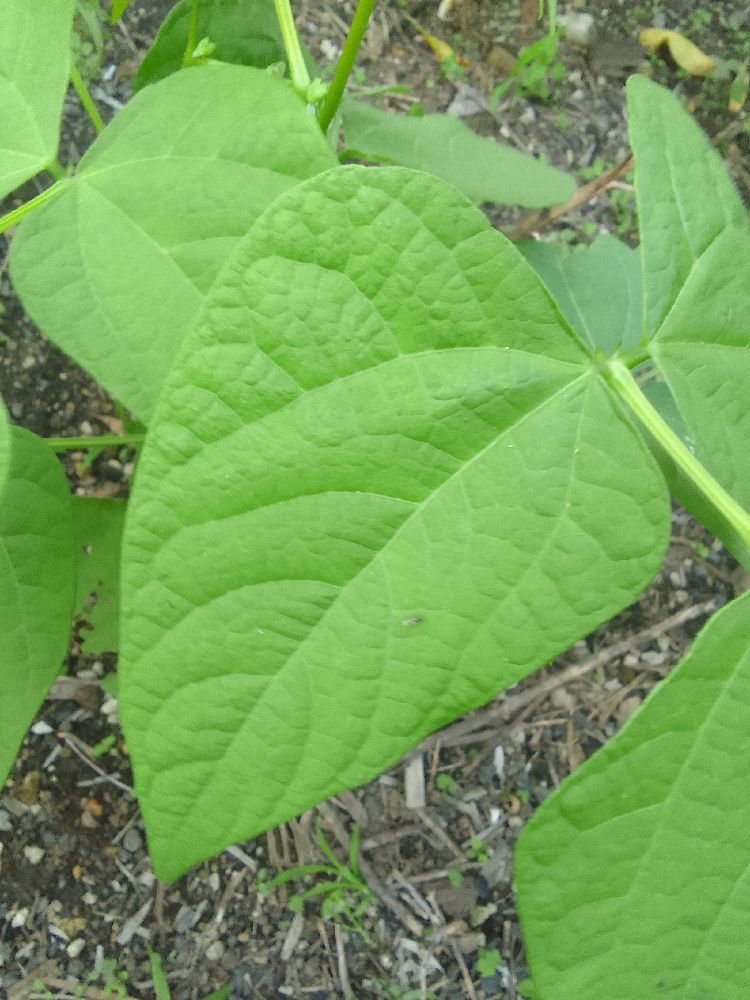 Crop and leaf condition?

common bean, healthy
